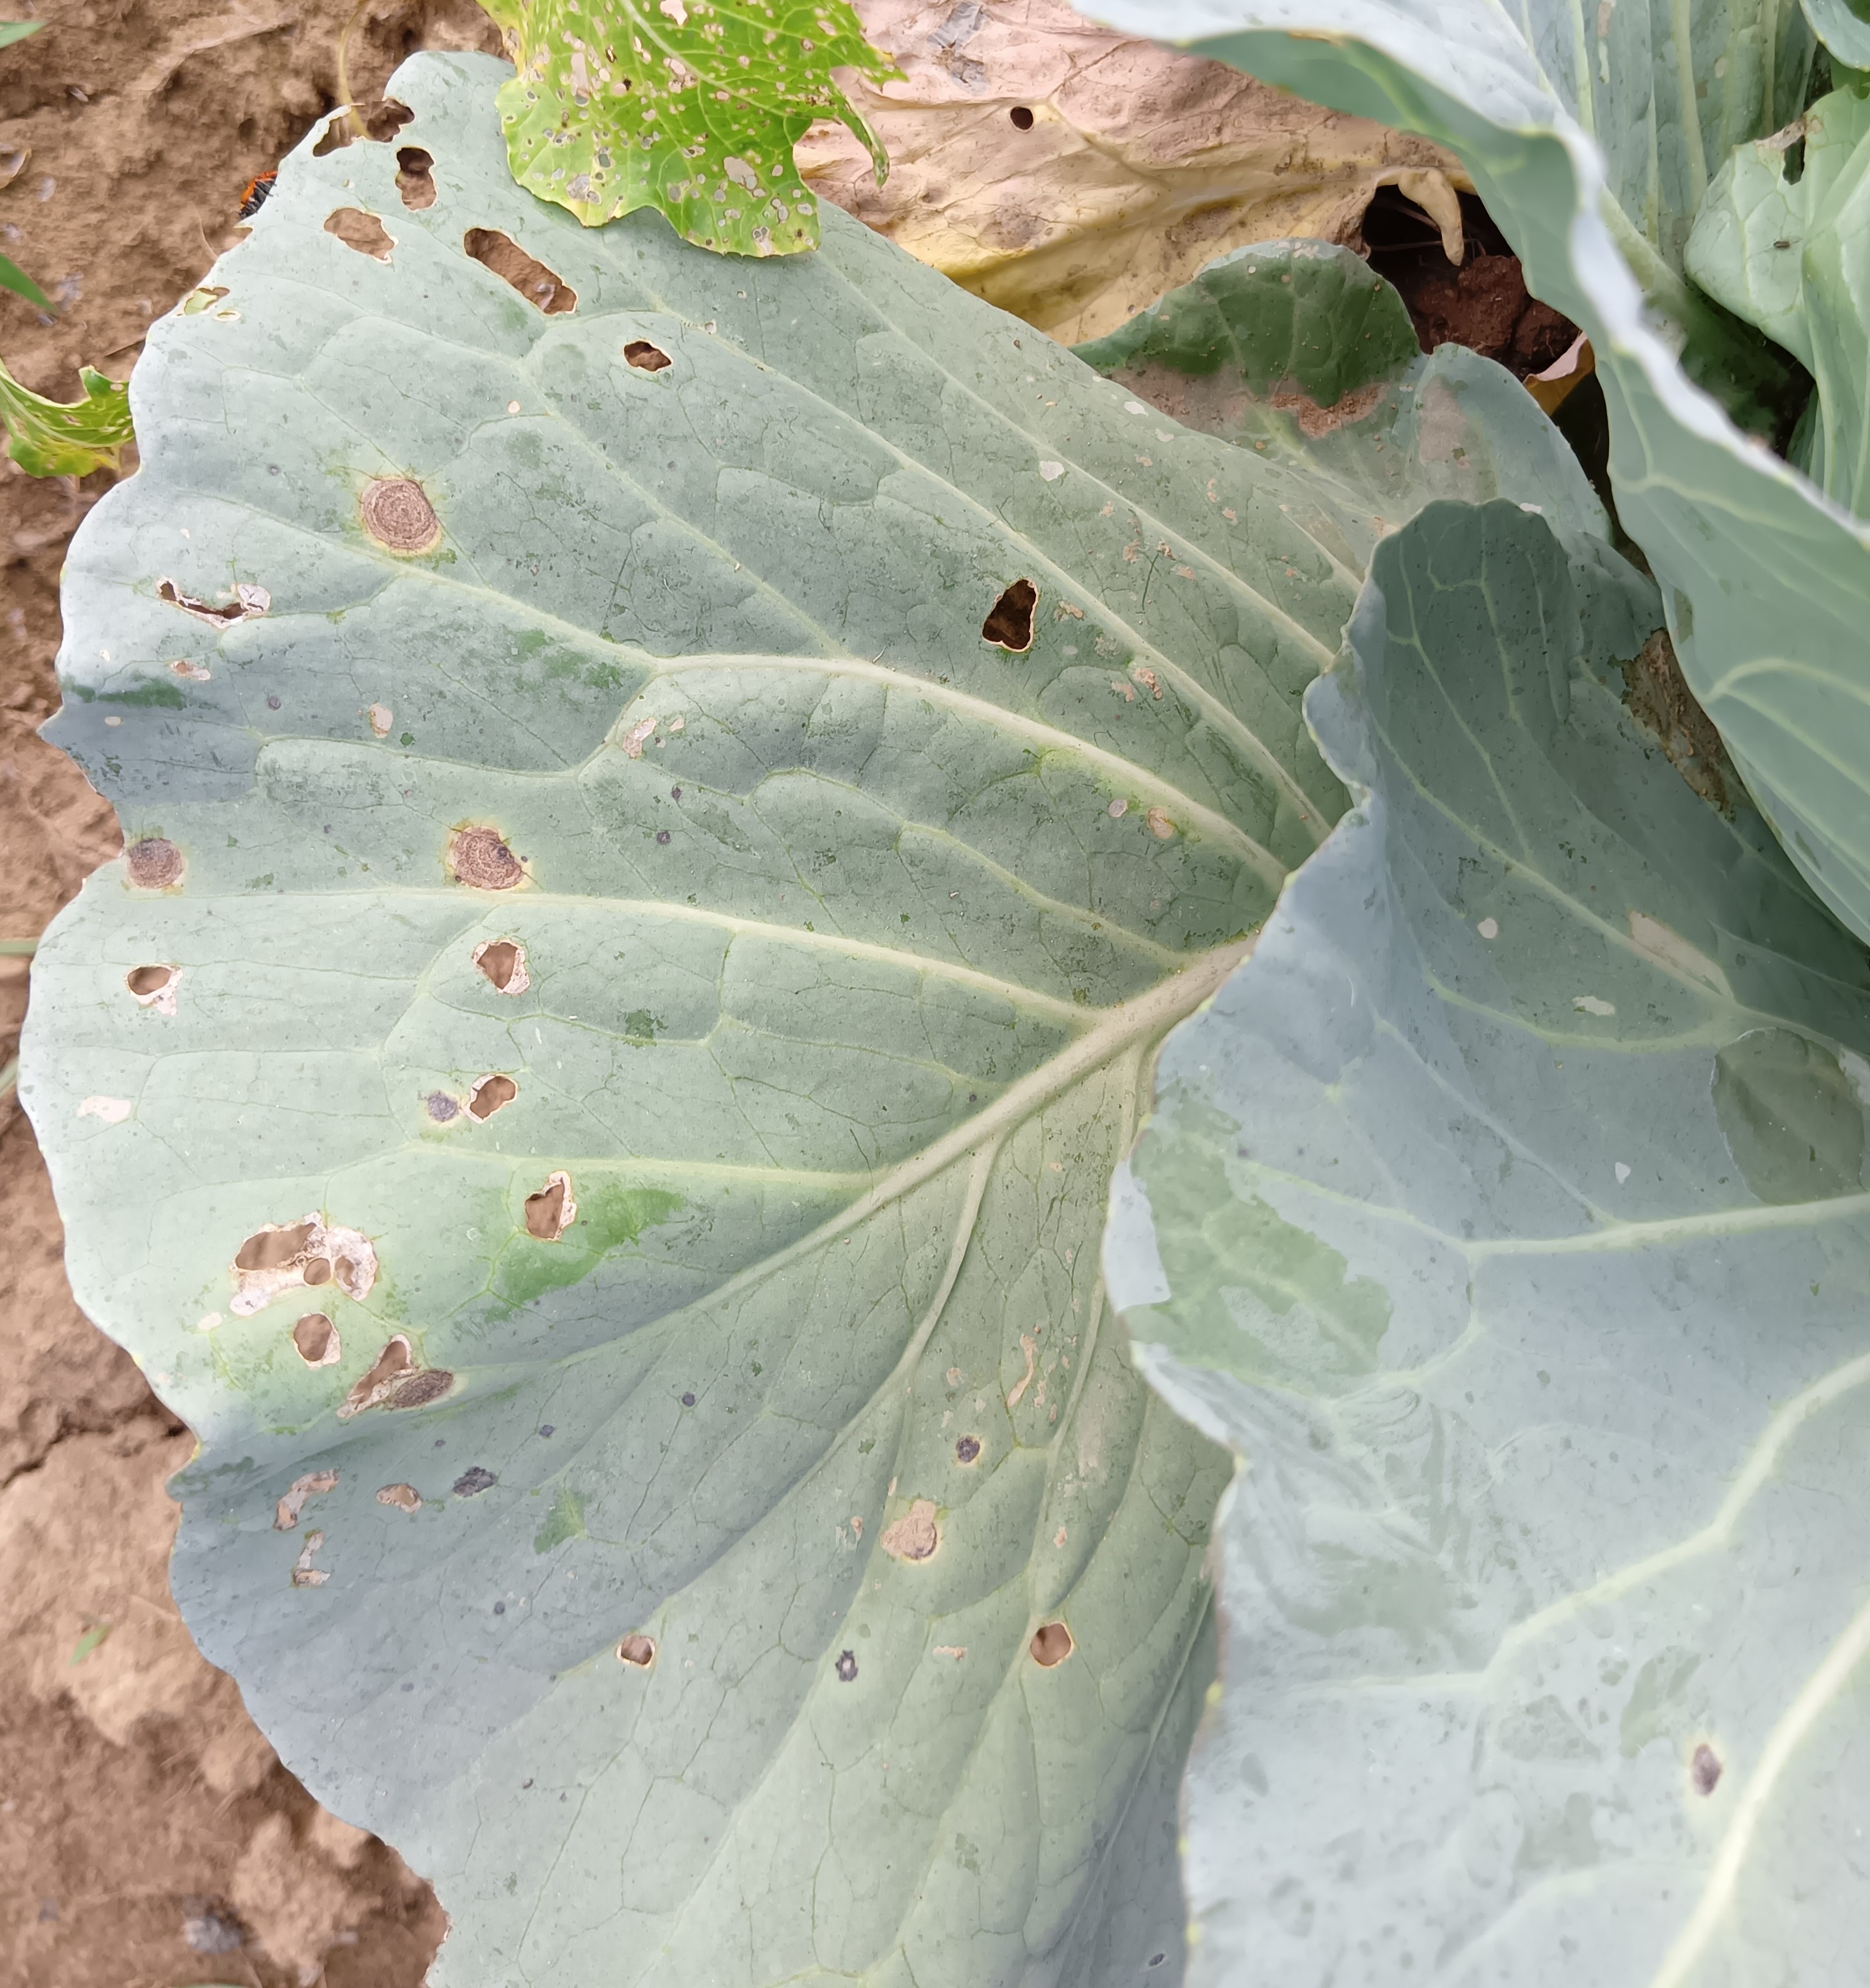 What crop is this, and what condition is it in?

cabbage, alternaria
